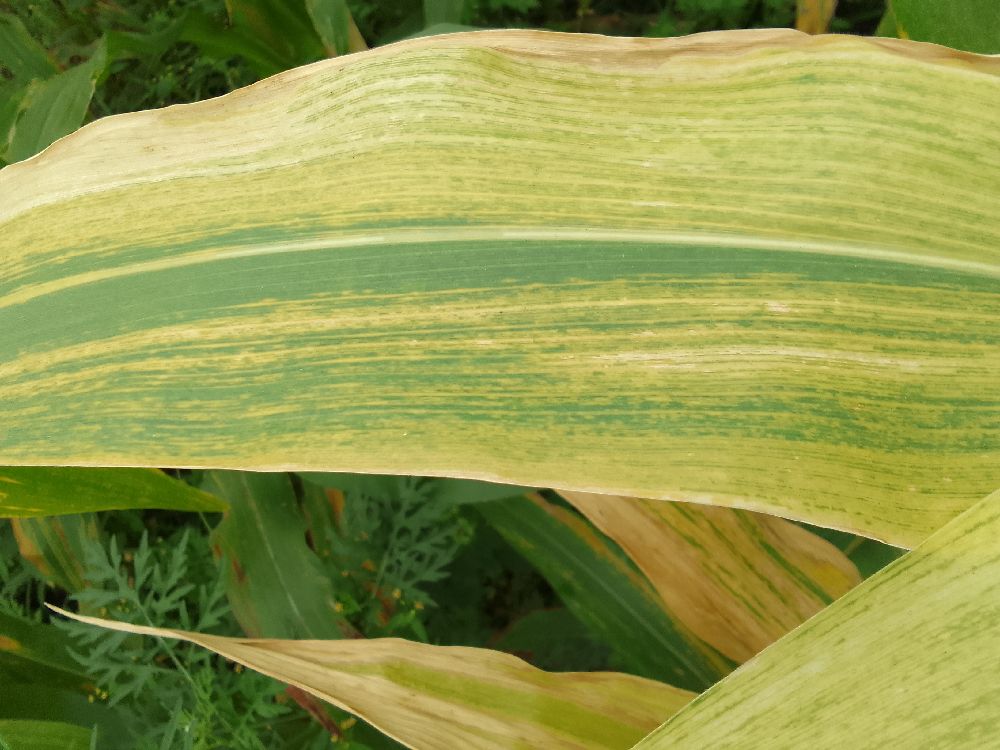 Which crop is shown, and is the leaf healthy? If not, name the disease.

maize, maize lethal necrosis
